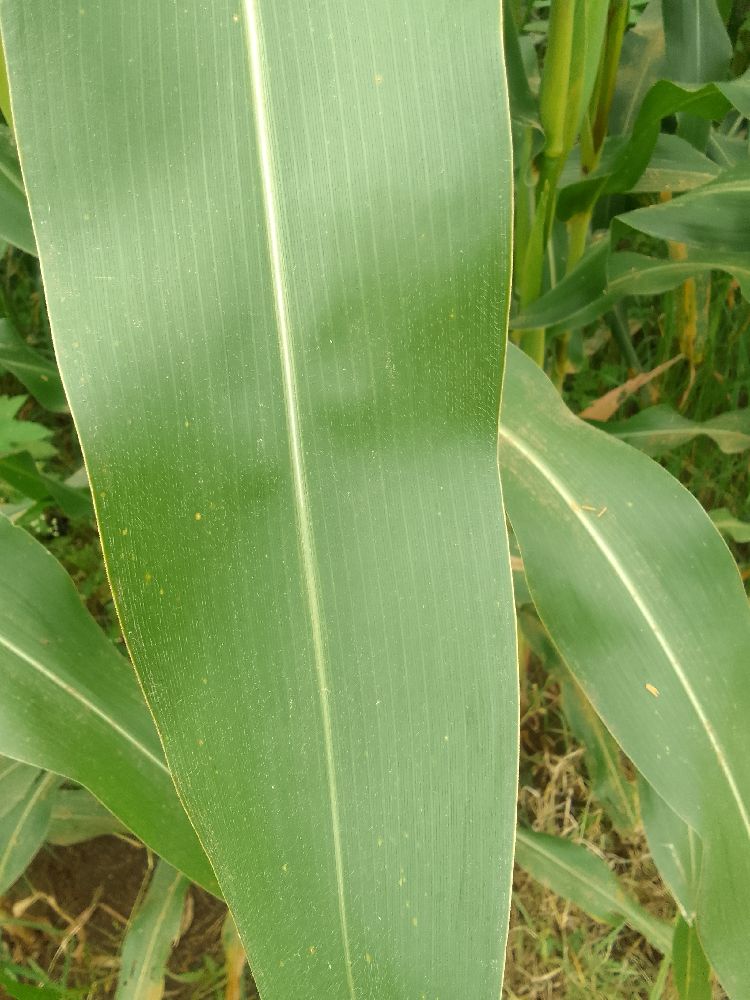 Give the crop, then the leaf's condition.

maize, healthy
